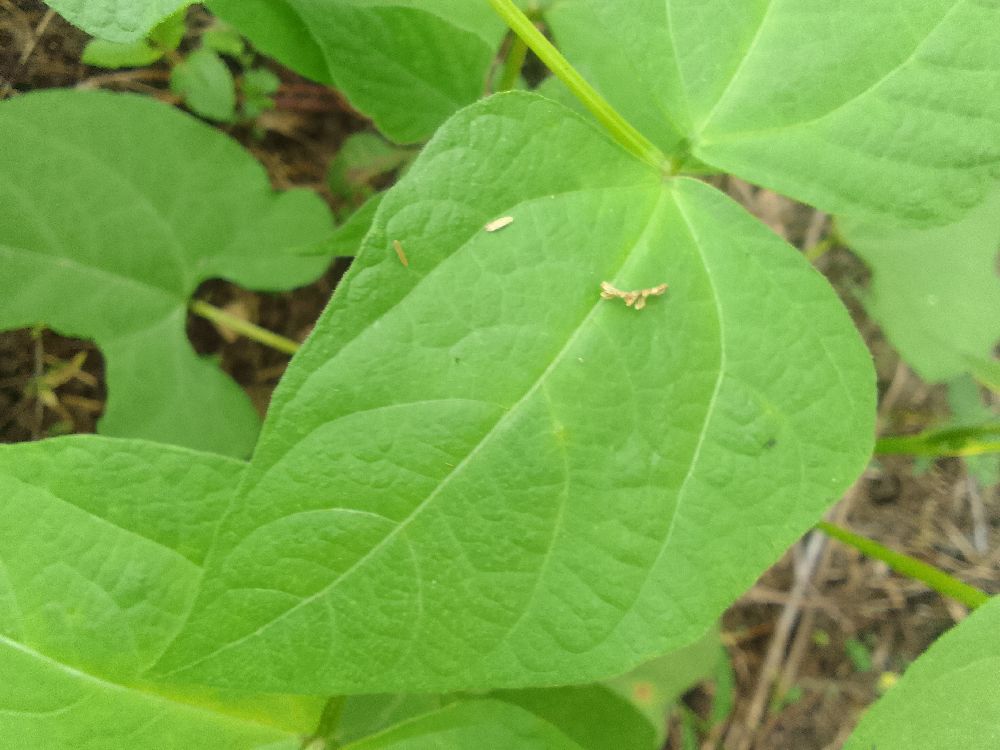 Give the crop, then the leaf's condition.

common bean, healthy
